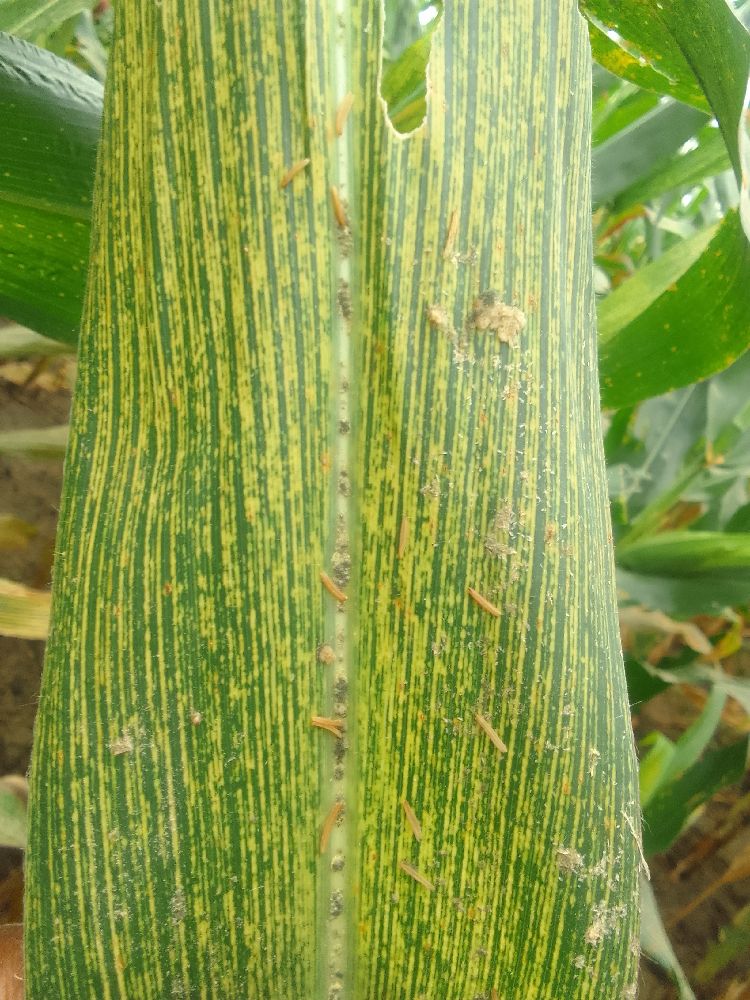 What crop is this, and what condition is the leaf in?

maize, maize streak virus
